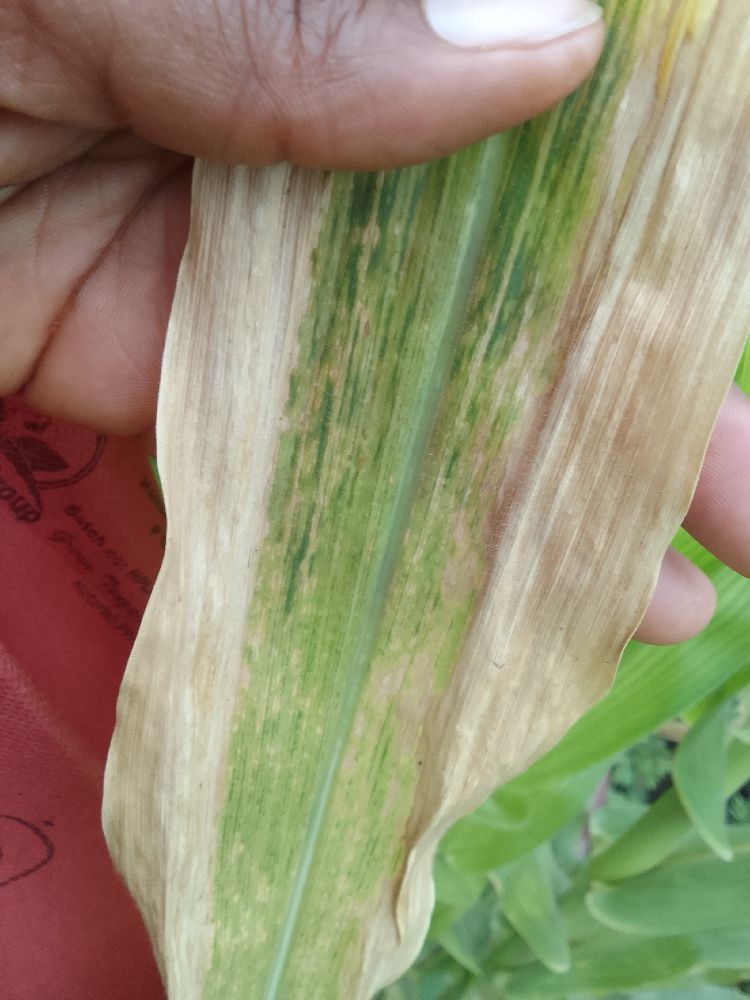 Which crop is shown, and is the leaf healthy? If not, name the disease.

maize, maize lethal necrosis
